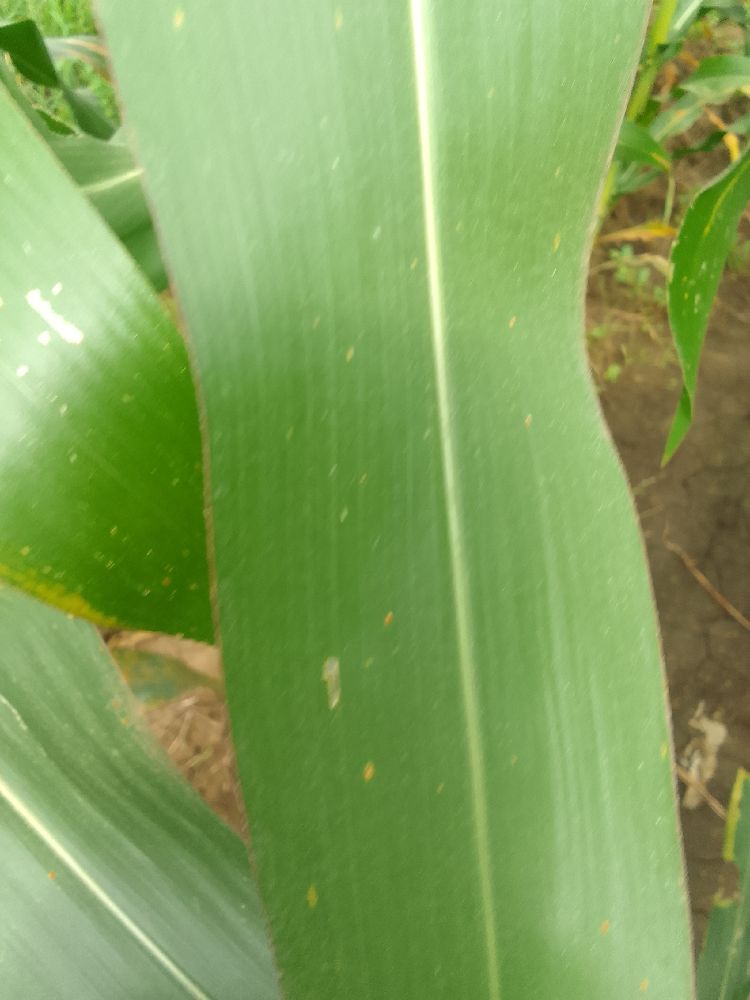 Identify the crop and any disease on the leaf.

maize, healthy
